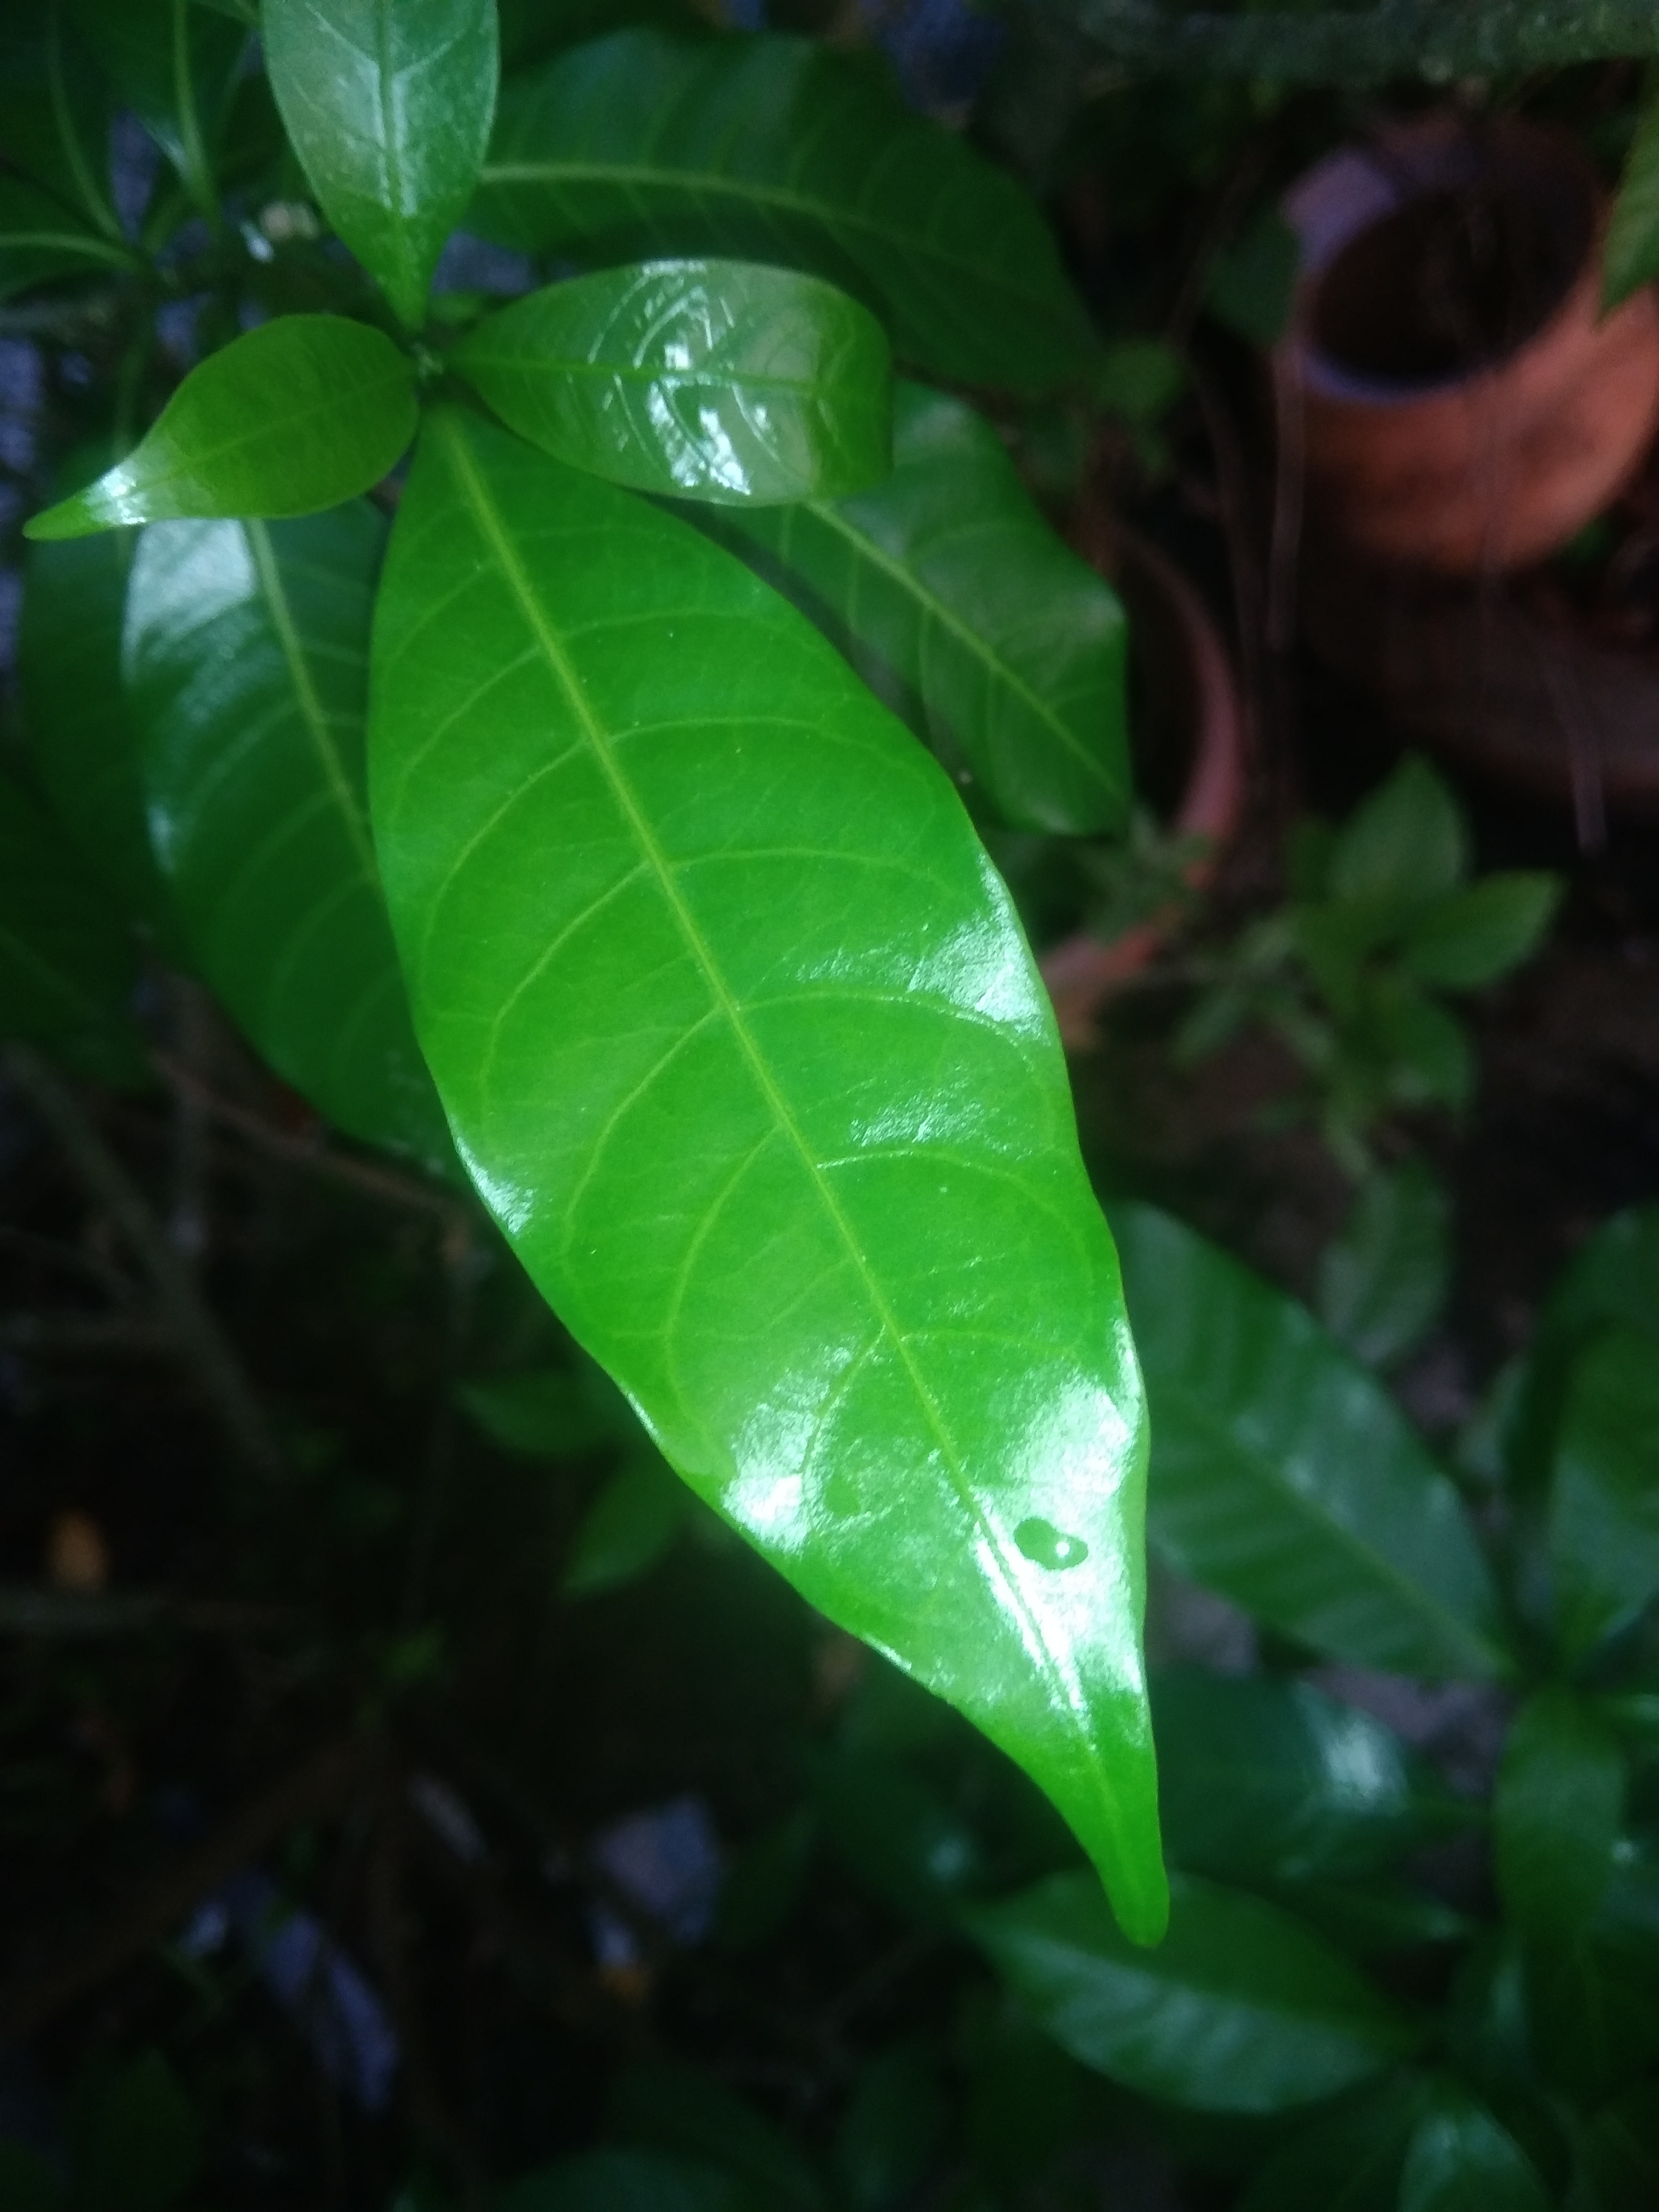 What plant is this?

togor
